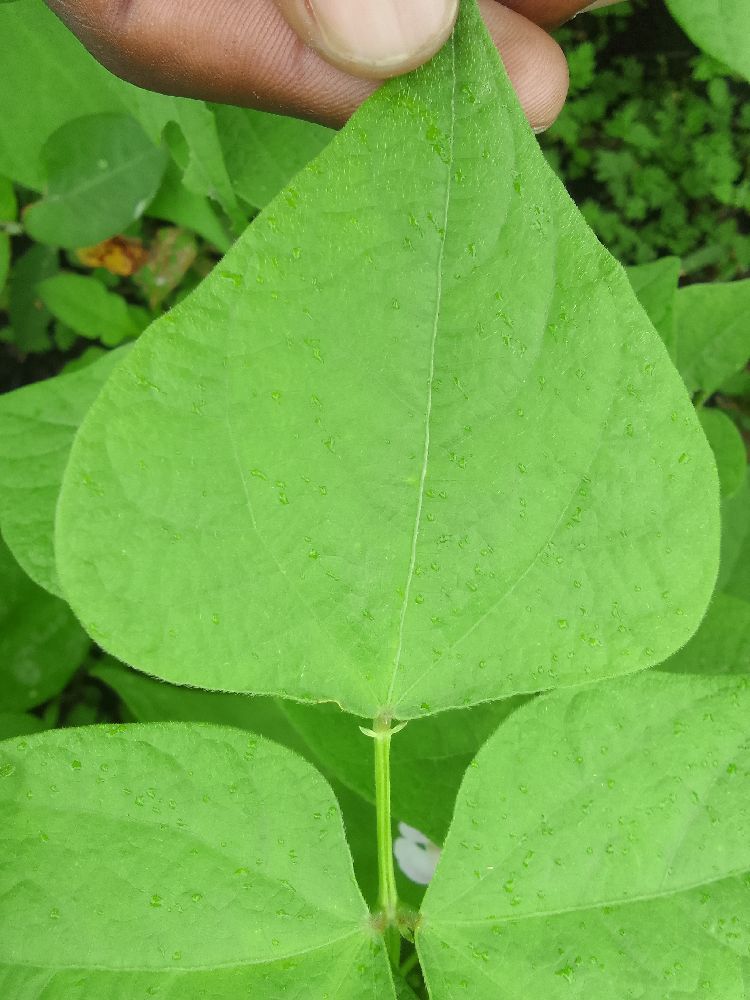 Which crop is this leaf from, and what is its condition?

common bean, healthy
